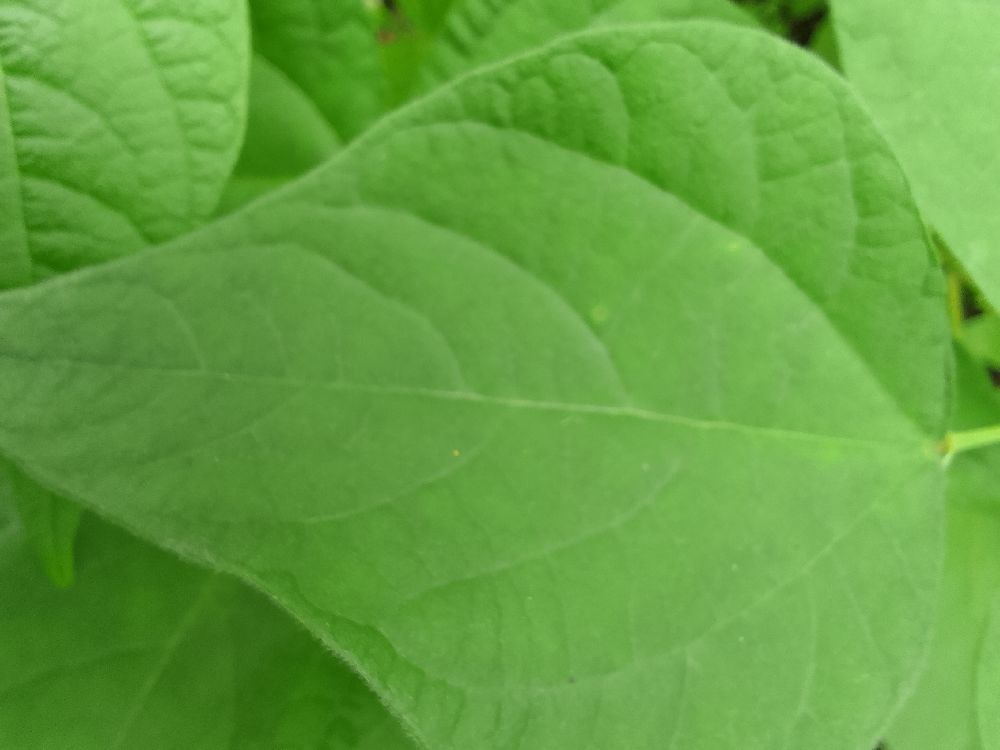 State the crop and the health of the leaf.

common bean, healthy
